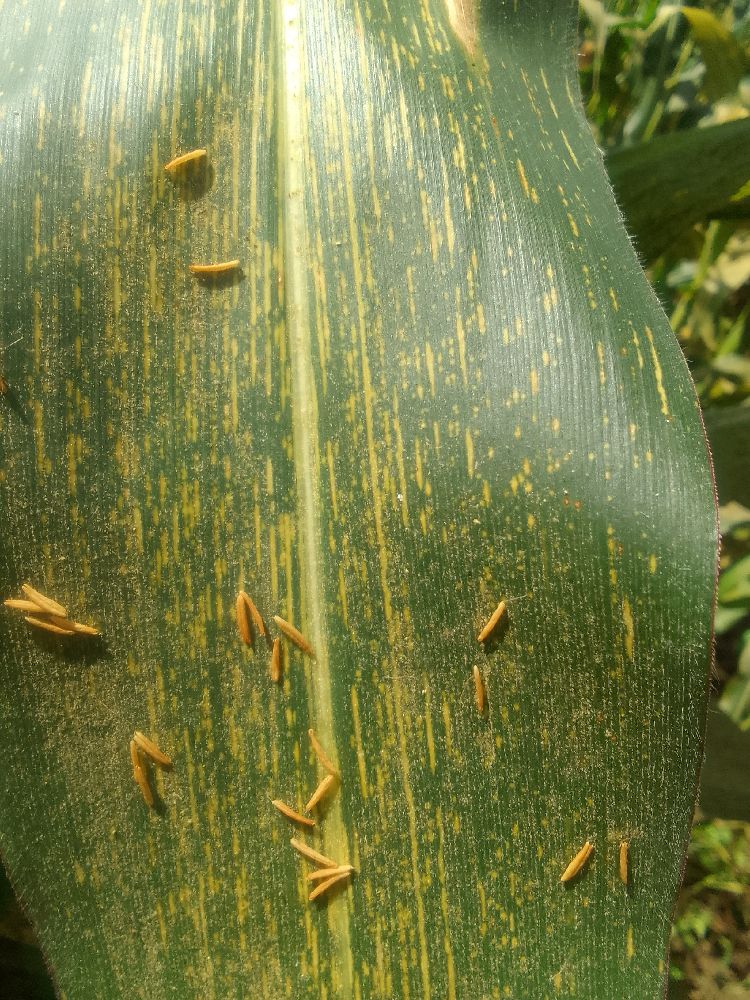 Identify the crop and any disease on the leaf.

maize, maize streak virus
